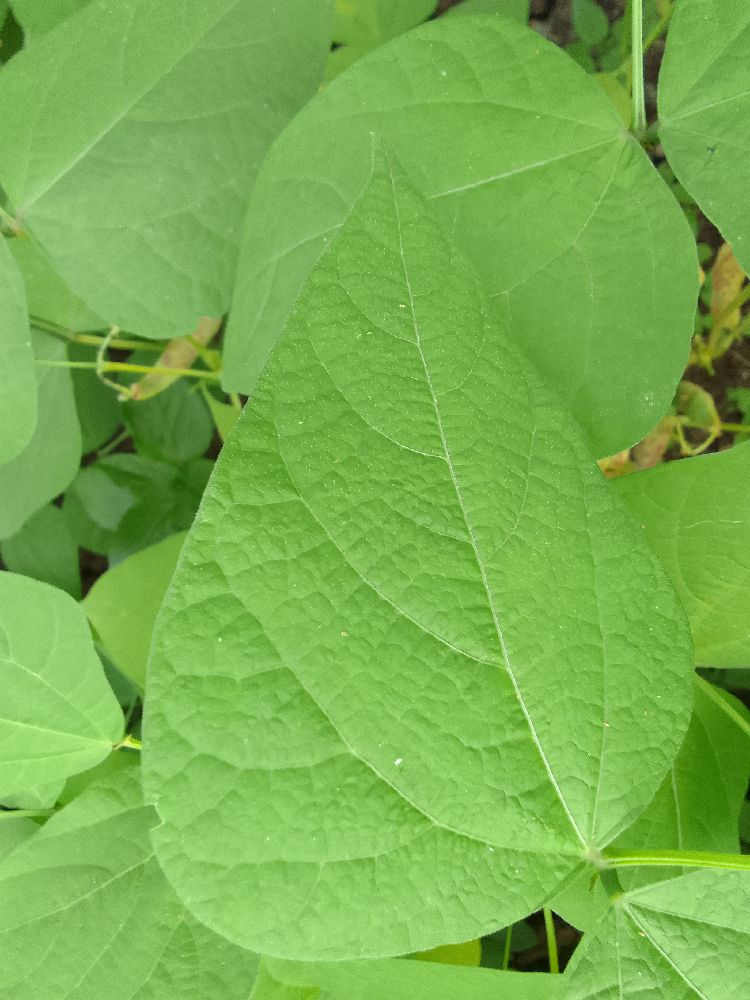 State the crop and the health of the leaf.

common bean, healthy
